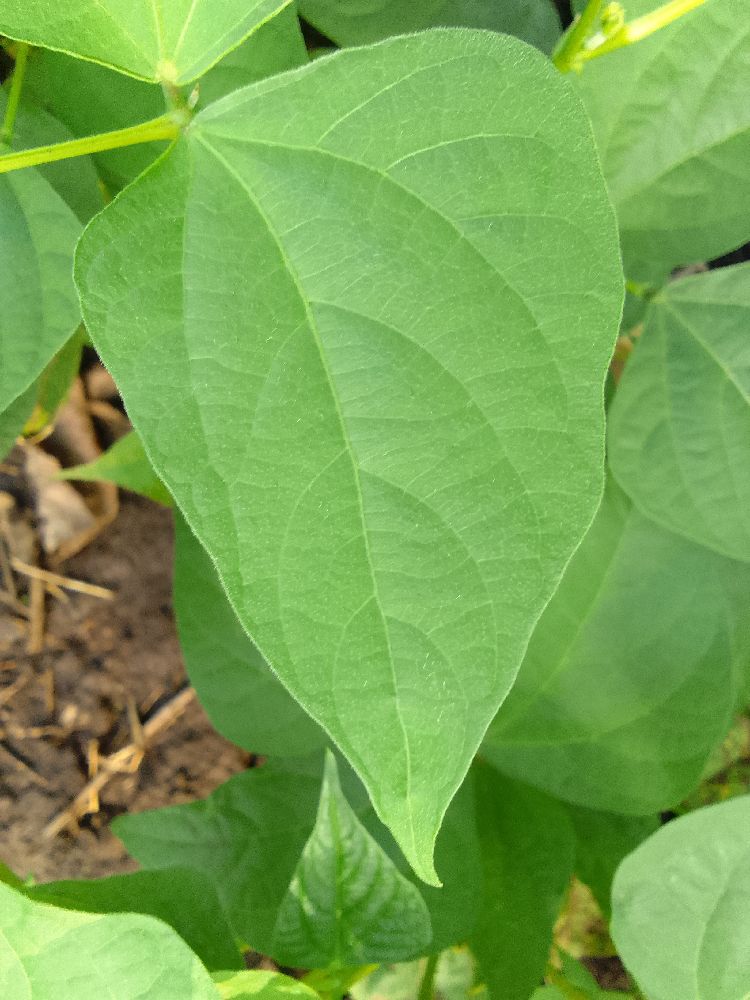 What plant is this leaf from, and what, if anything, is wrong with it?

common bean, healthy
